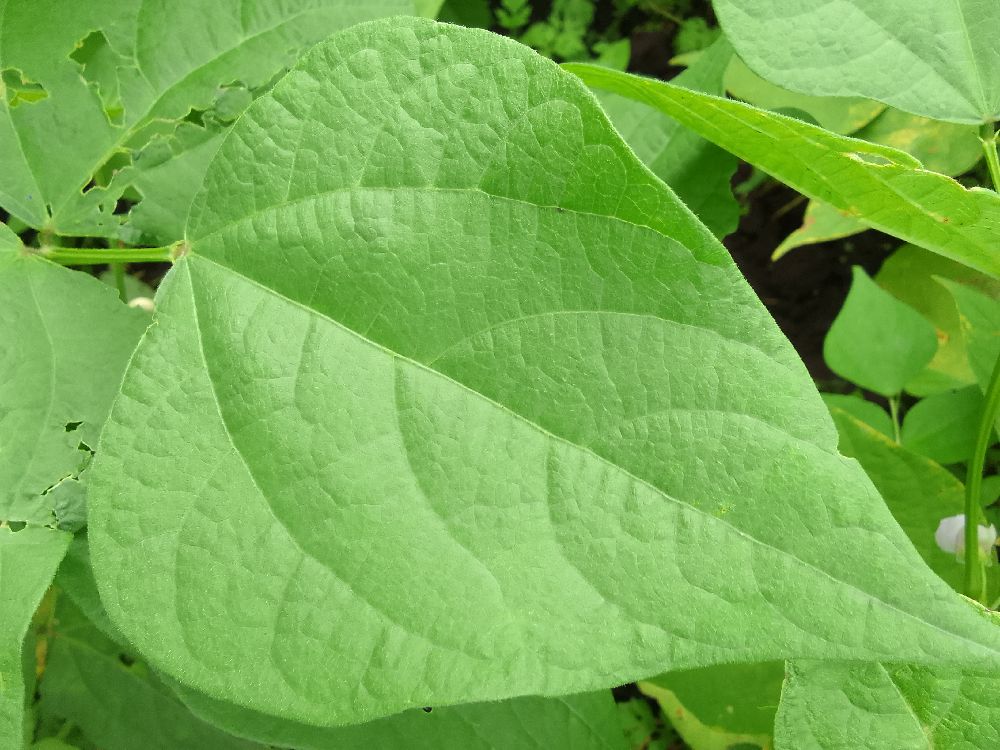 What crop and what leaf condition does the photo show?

common bean, healthy
